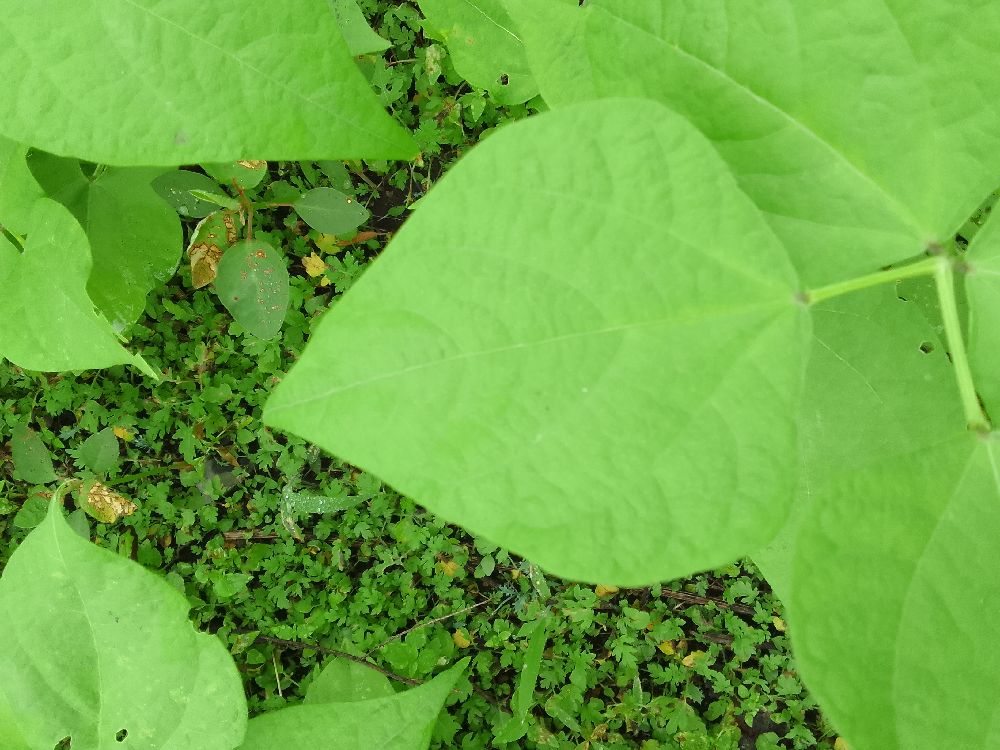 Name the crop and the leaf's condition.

common bean, healthy
